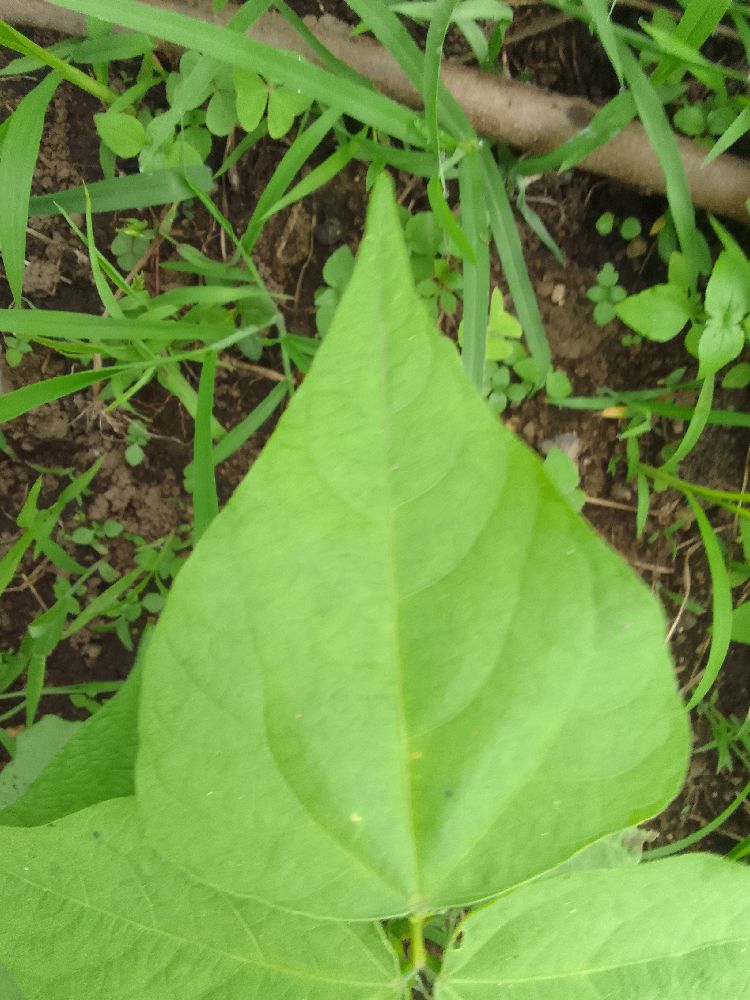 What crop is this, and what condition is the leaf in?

common bean, healthy
